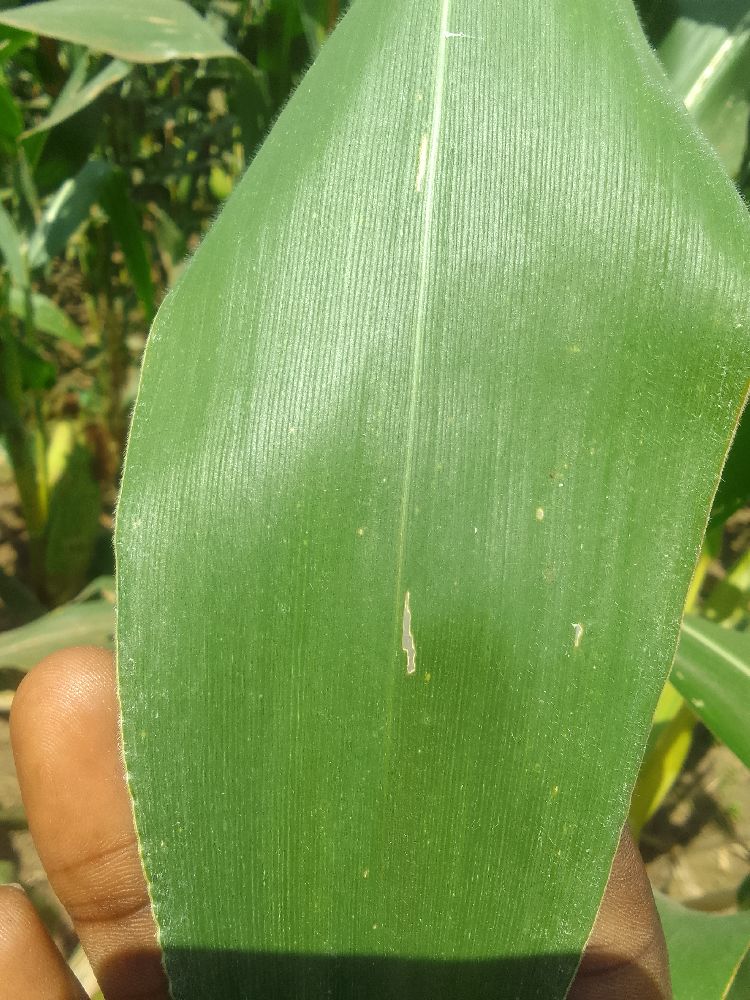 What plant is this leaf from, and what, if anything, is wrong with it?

maize, healthy
